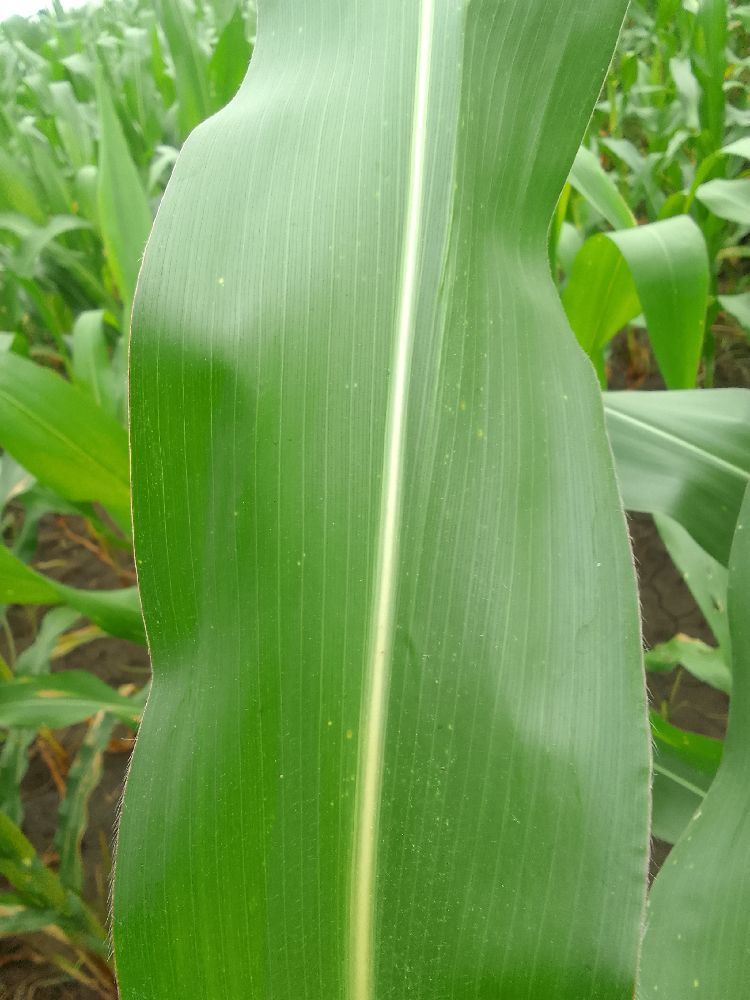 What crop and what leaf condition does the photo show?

maize, healthy
